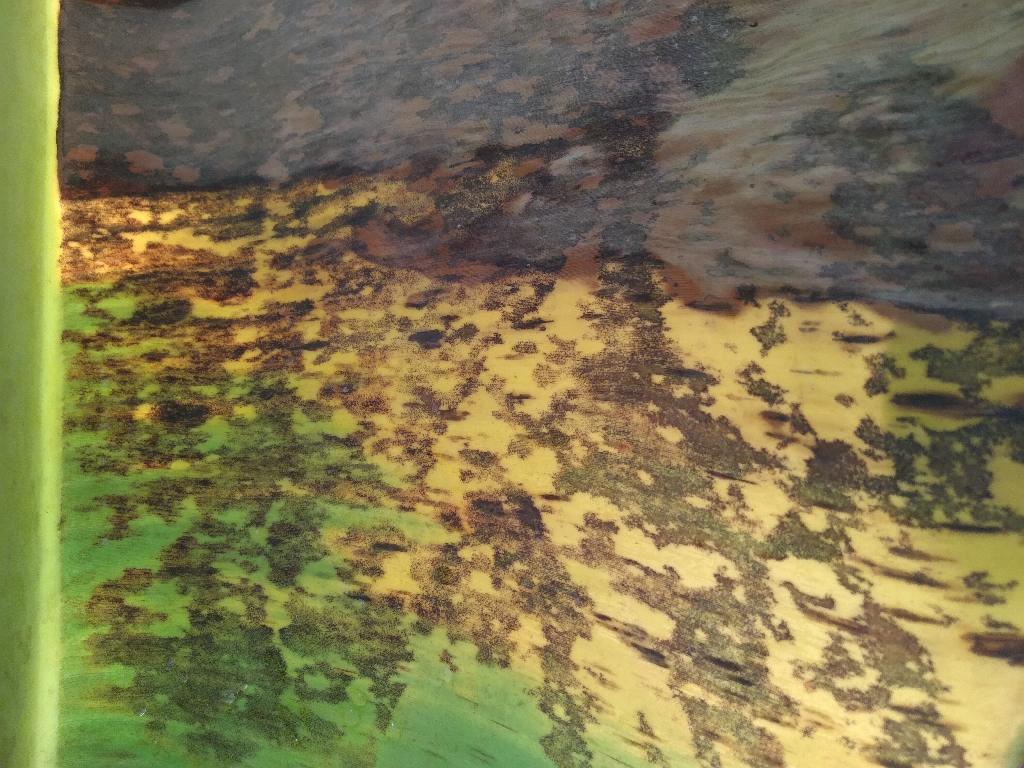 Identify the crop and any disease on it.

banana, black sigatoka
